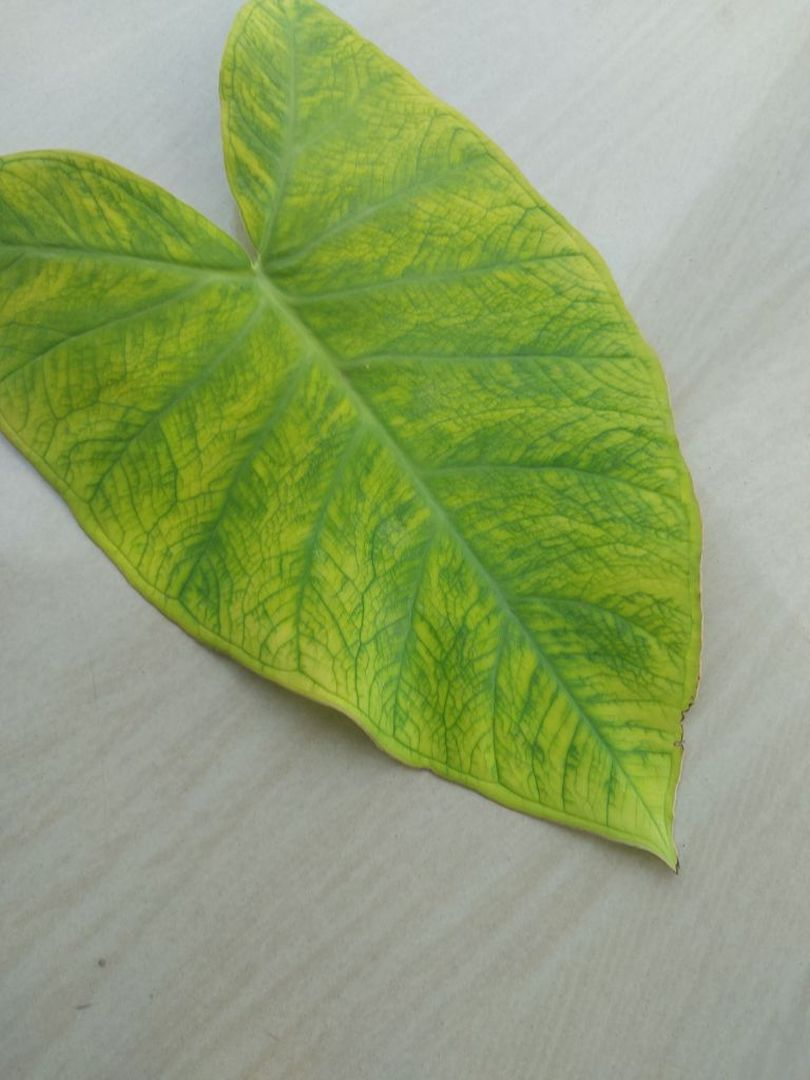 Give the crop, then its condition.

taro, mosaic
